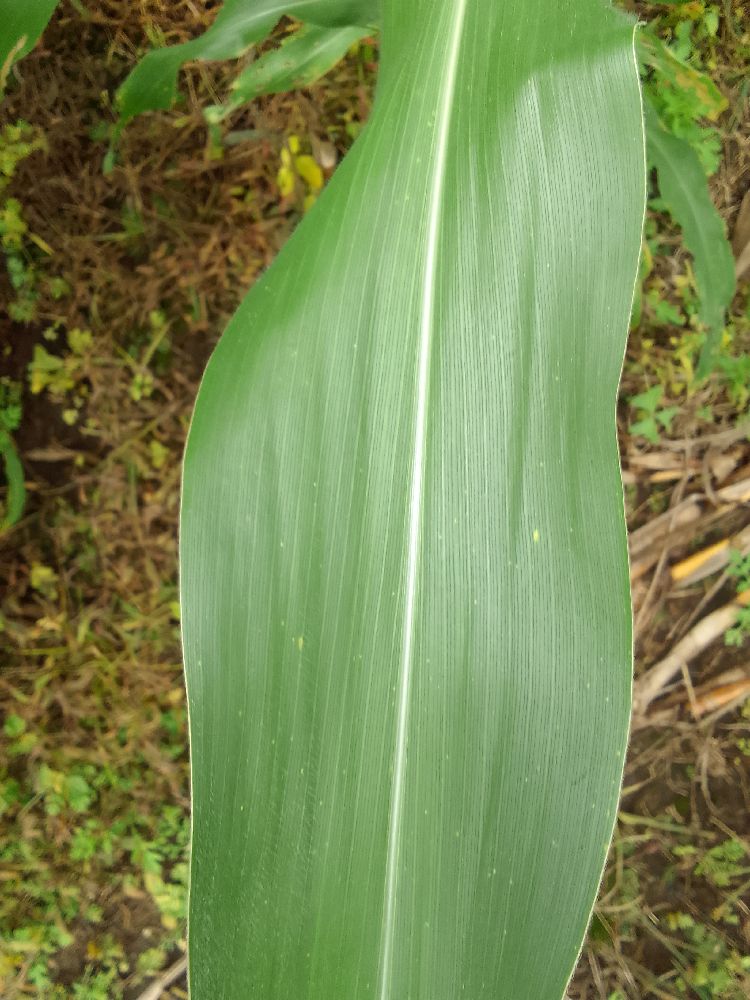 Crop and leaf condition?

maize, healthy
